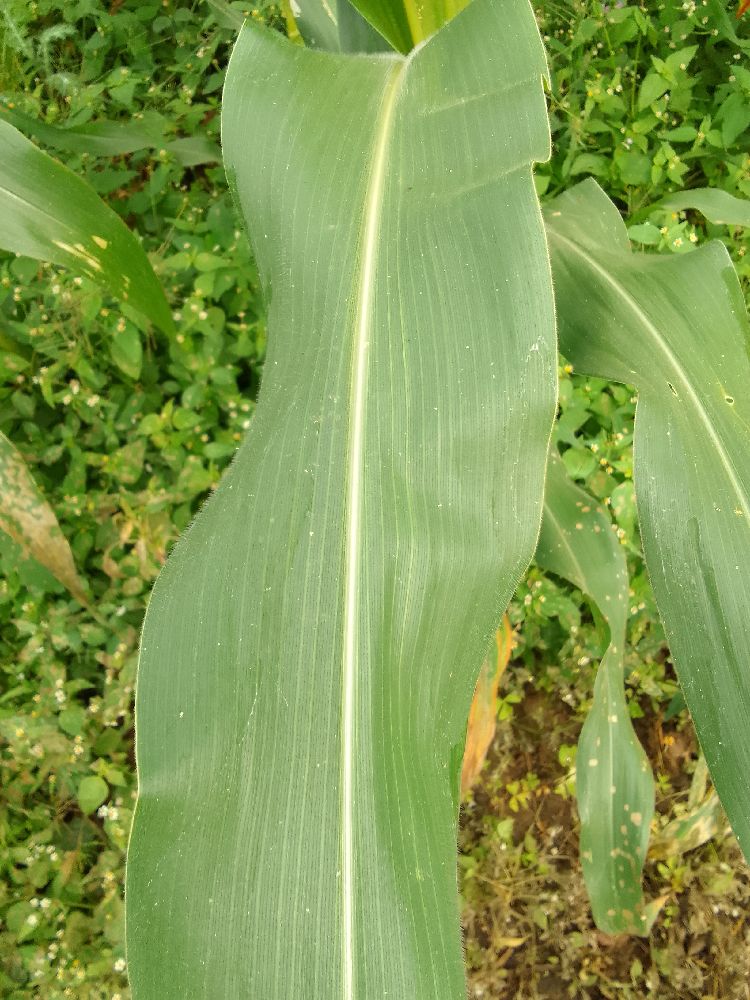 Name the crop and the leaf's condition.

maize, healthy
